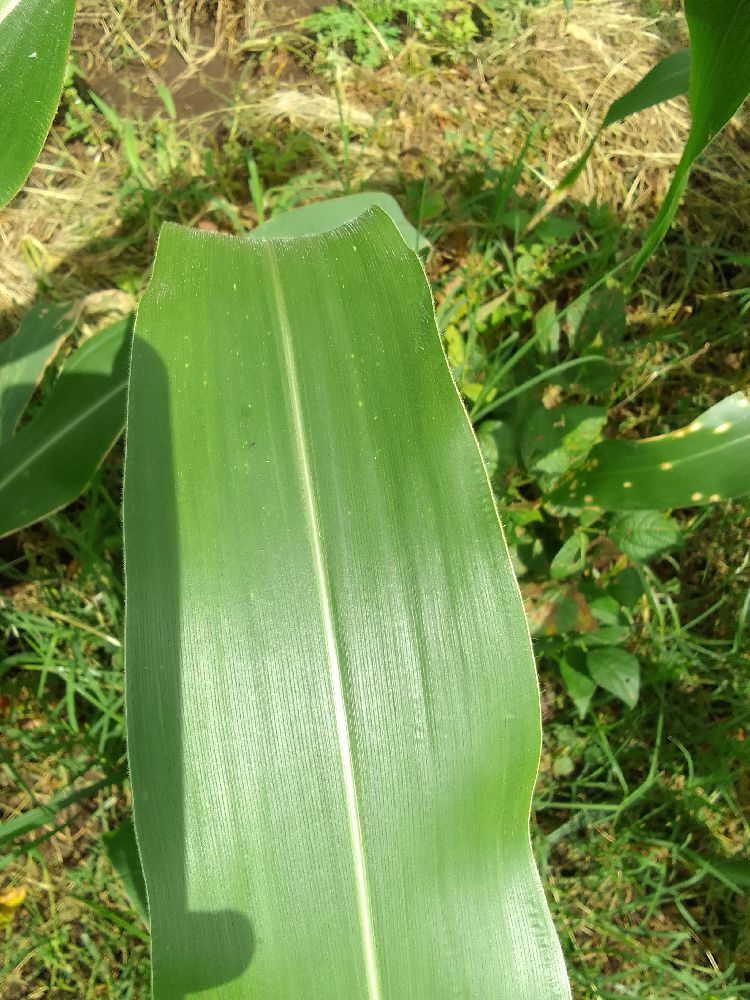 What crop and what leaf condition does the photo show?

maize, healthy
